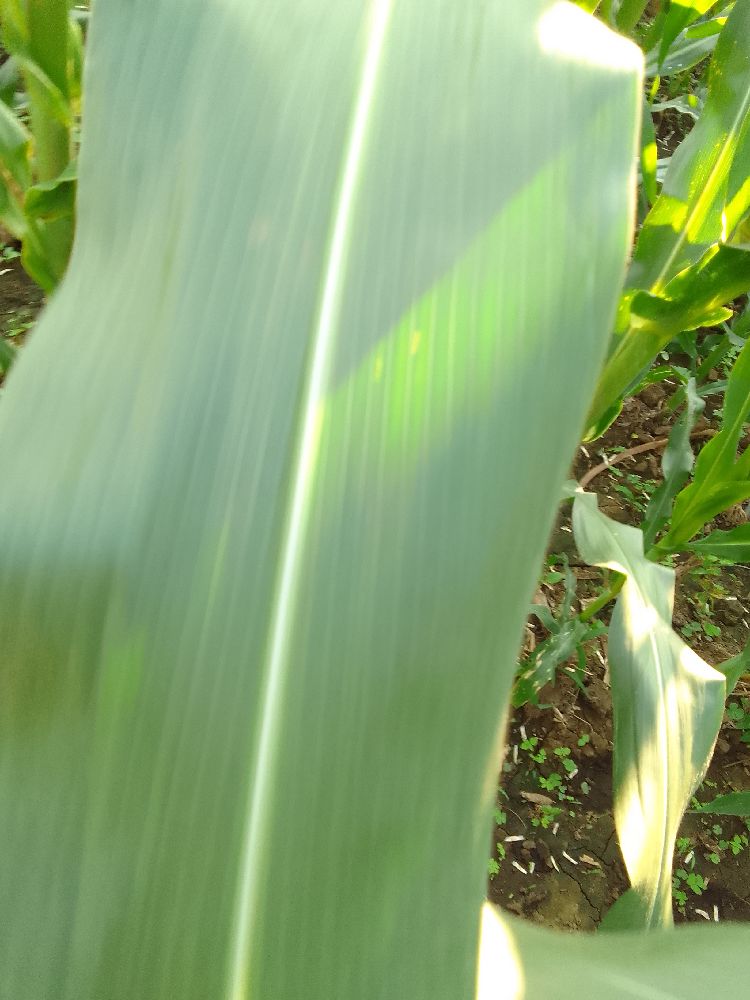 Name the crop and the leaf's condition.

maize, healthy
